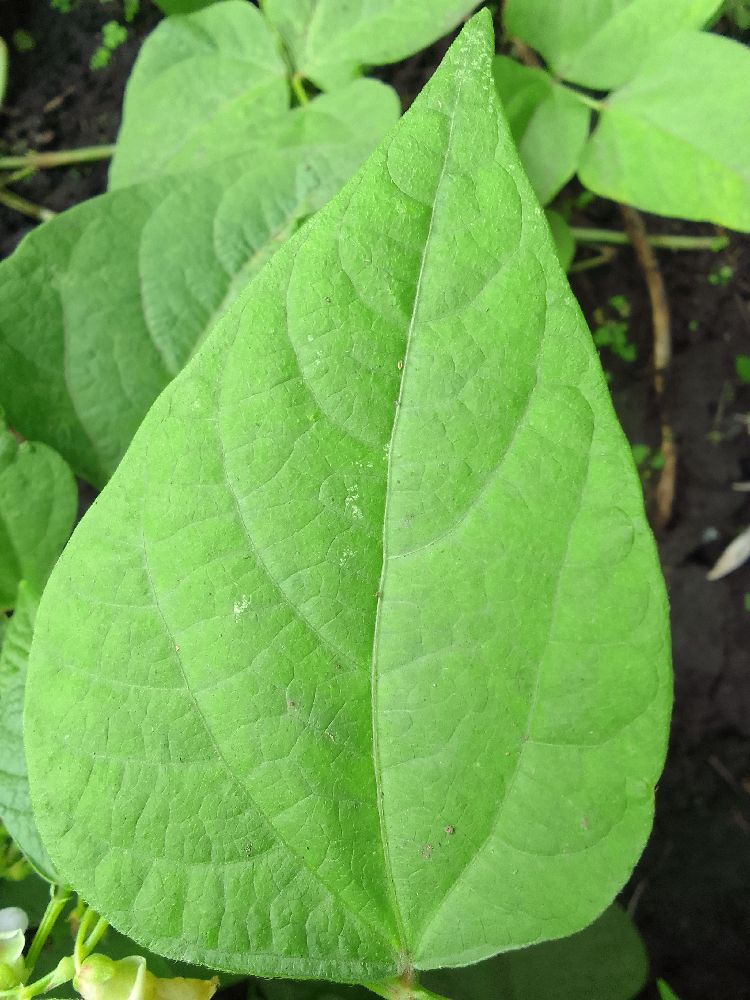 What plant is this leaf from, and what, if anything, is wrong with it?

common bean, healthy
